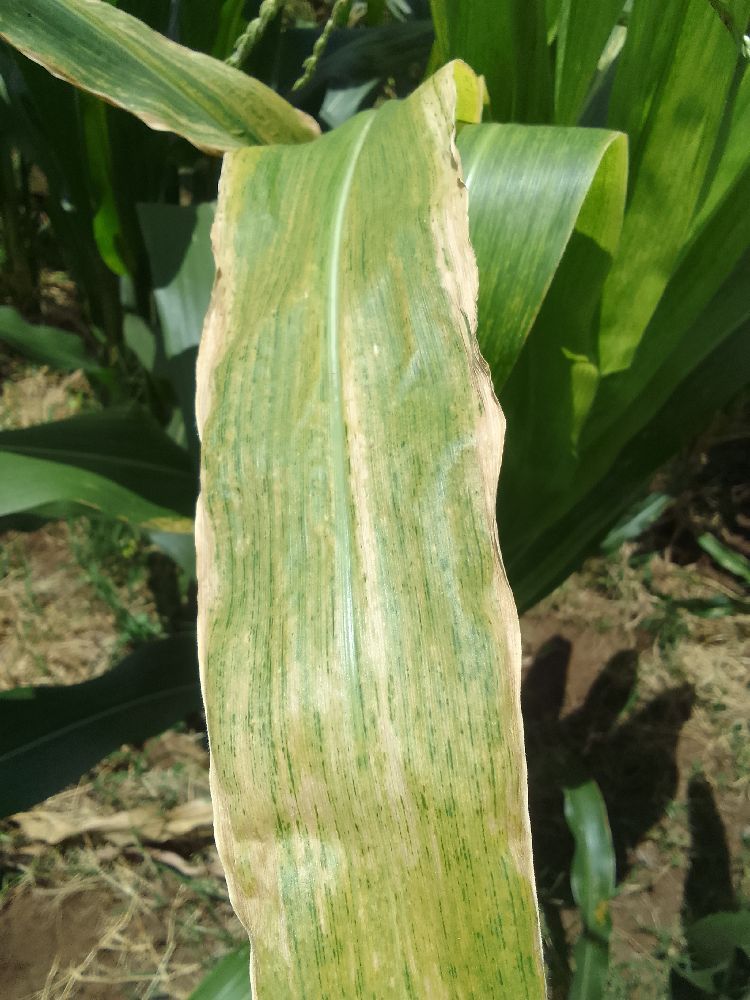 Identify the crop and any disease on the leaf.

maize, maize lethal necrosis
